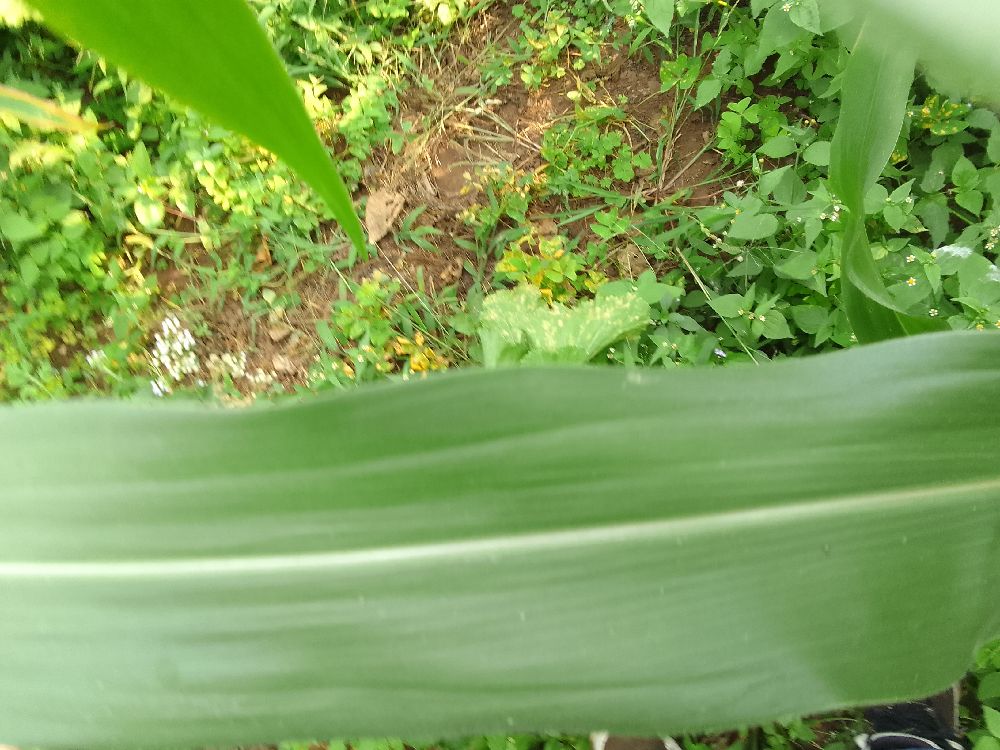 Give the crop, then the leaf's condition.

maize, healthy
